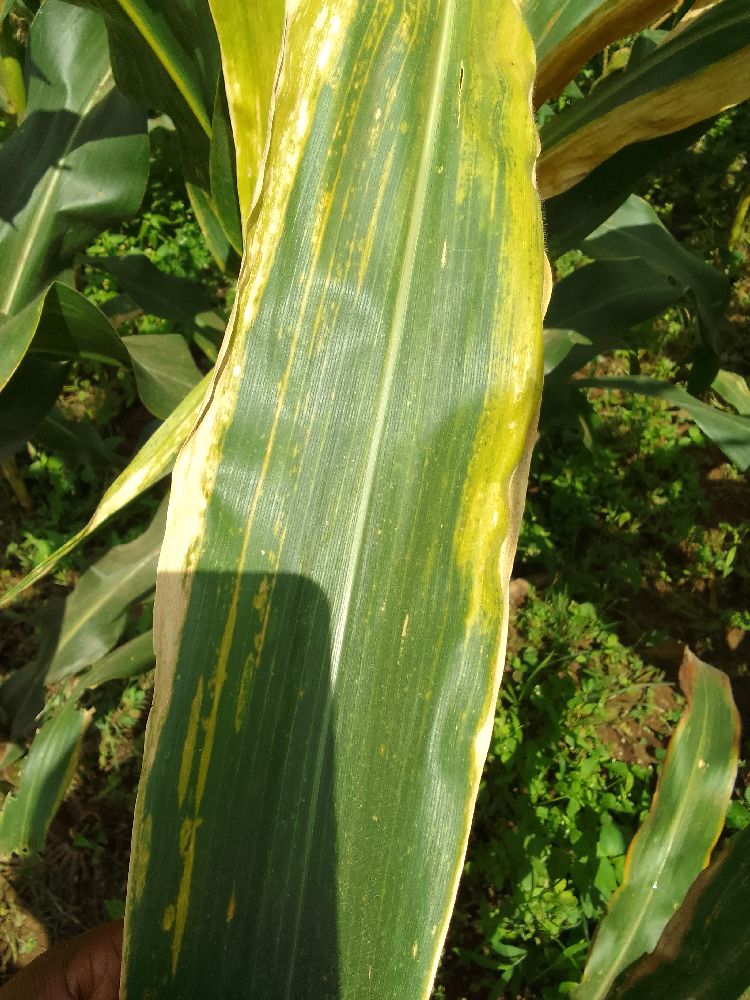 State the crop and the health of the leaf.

maize, maize lethal necrosis
